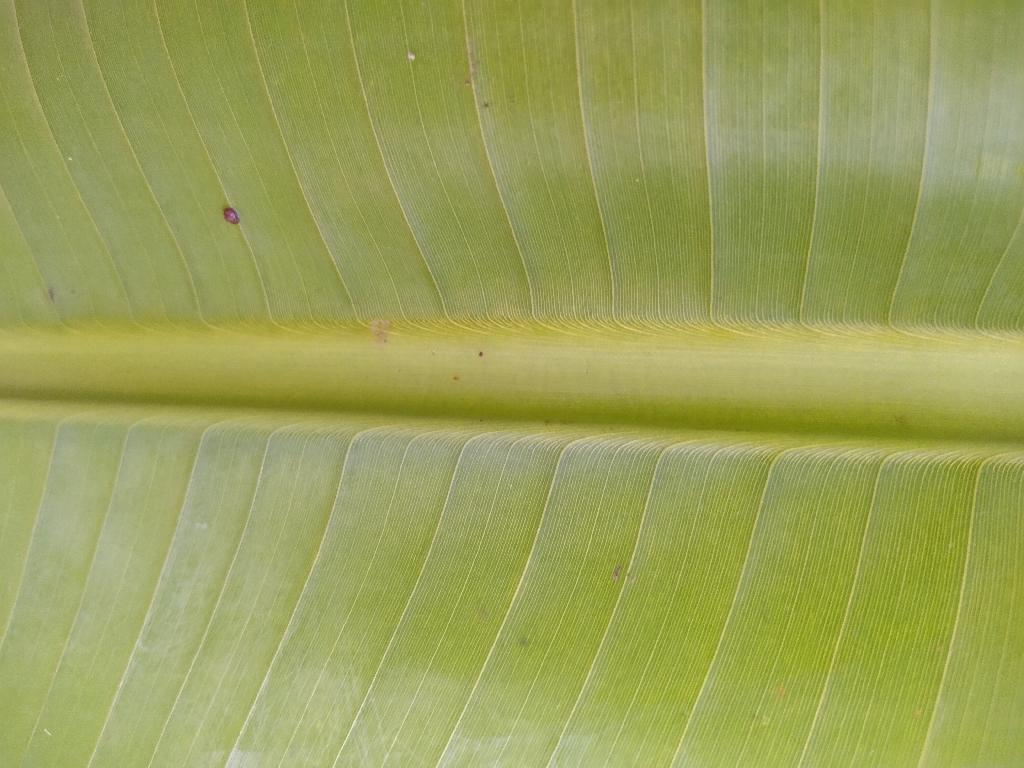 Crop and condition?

banana, healthy
